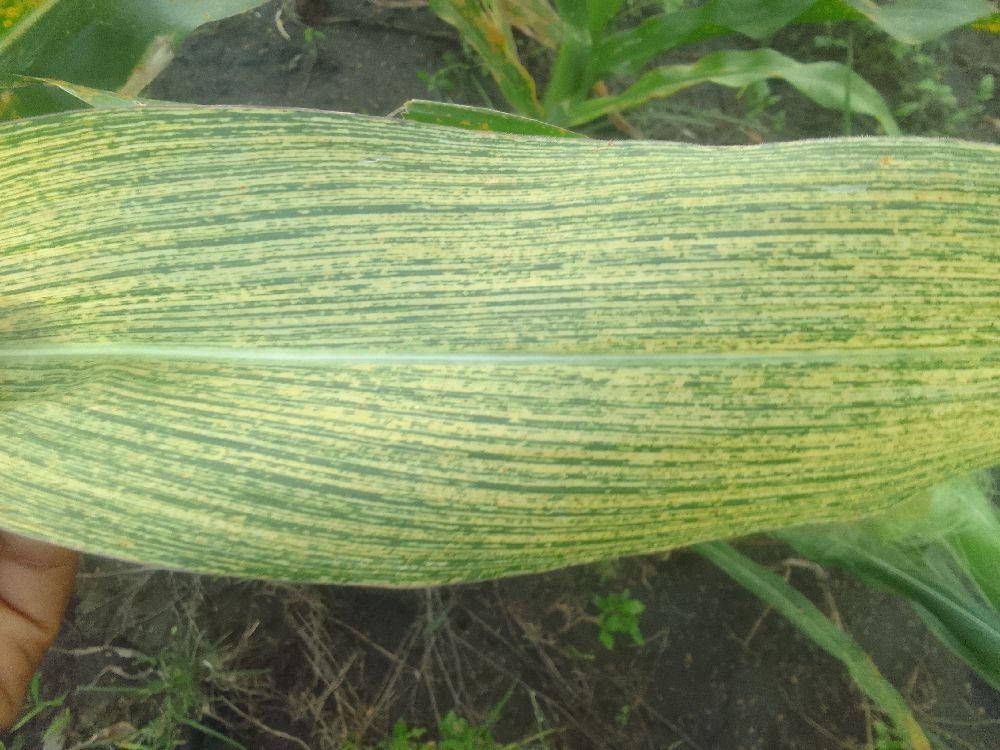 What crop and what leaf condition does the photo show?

maize, maize streak virus
